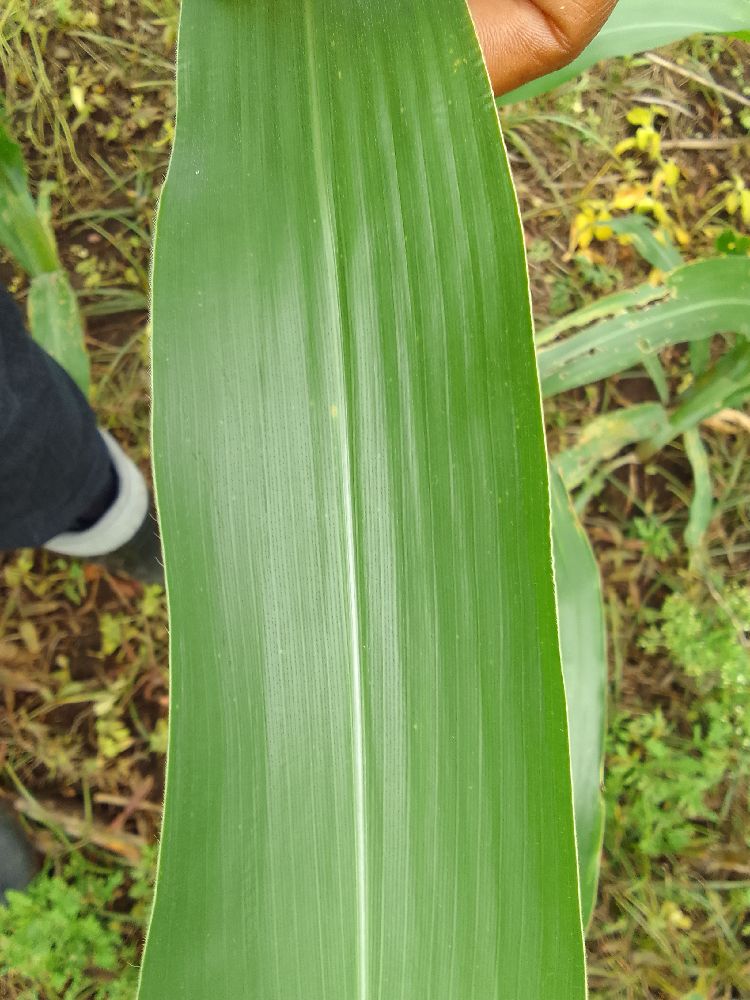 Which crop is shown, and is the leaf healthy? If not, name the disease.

maize, healthy
